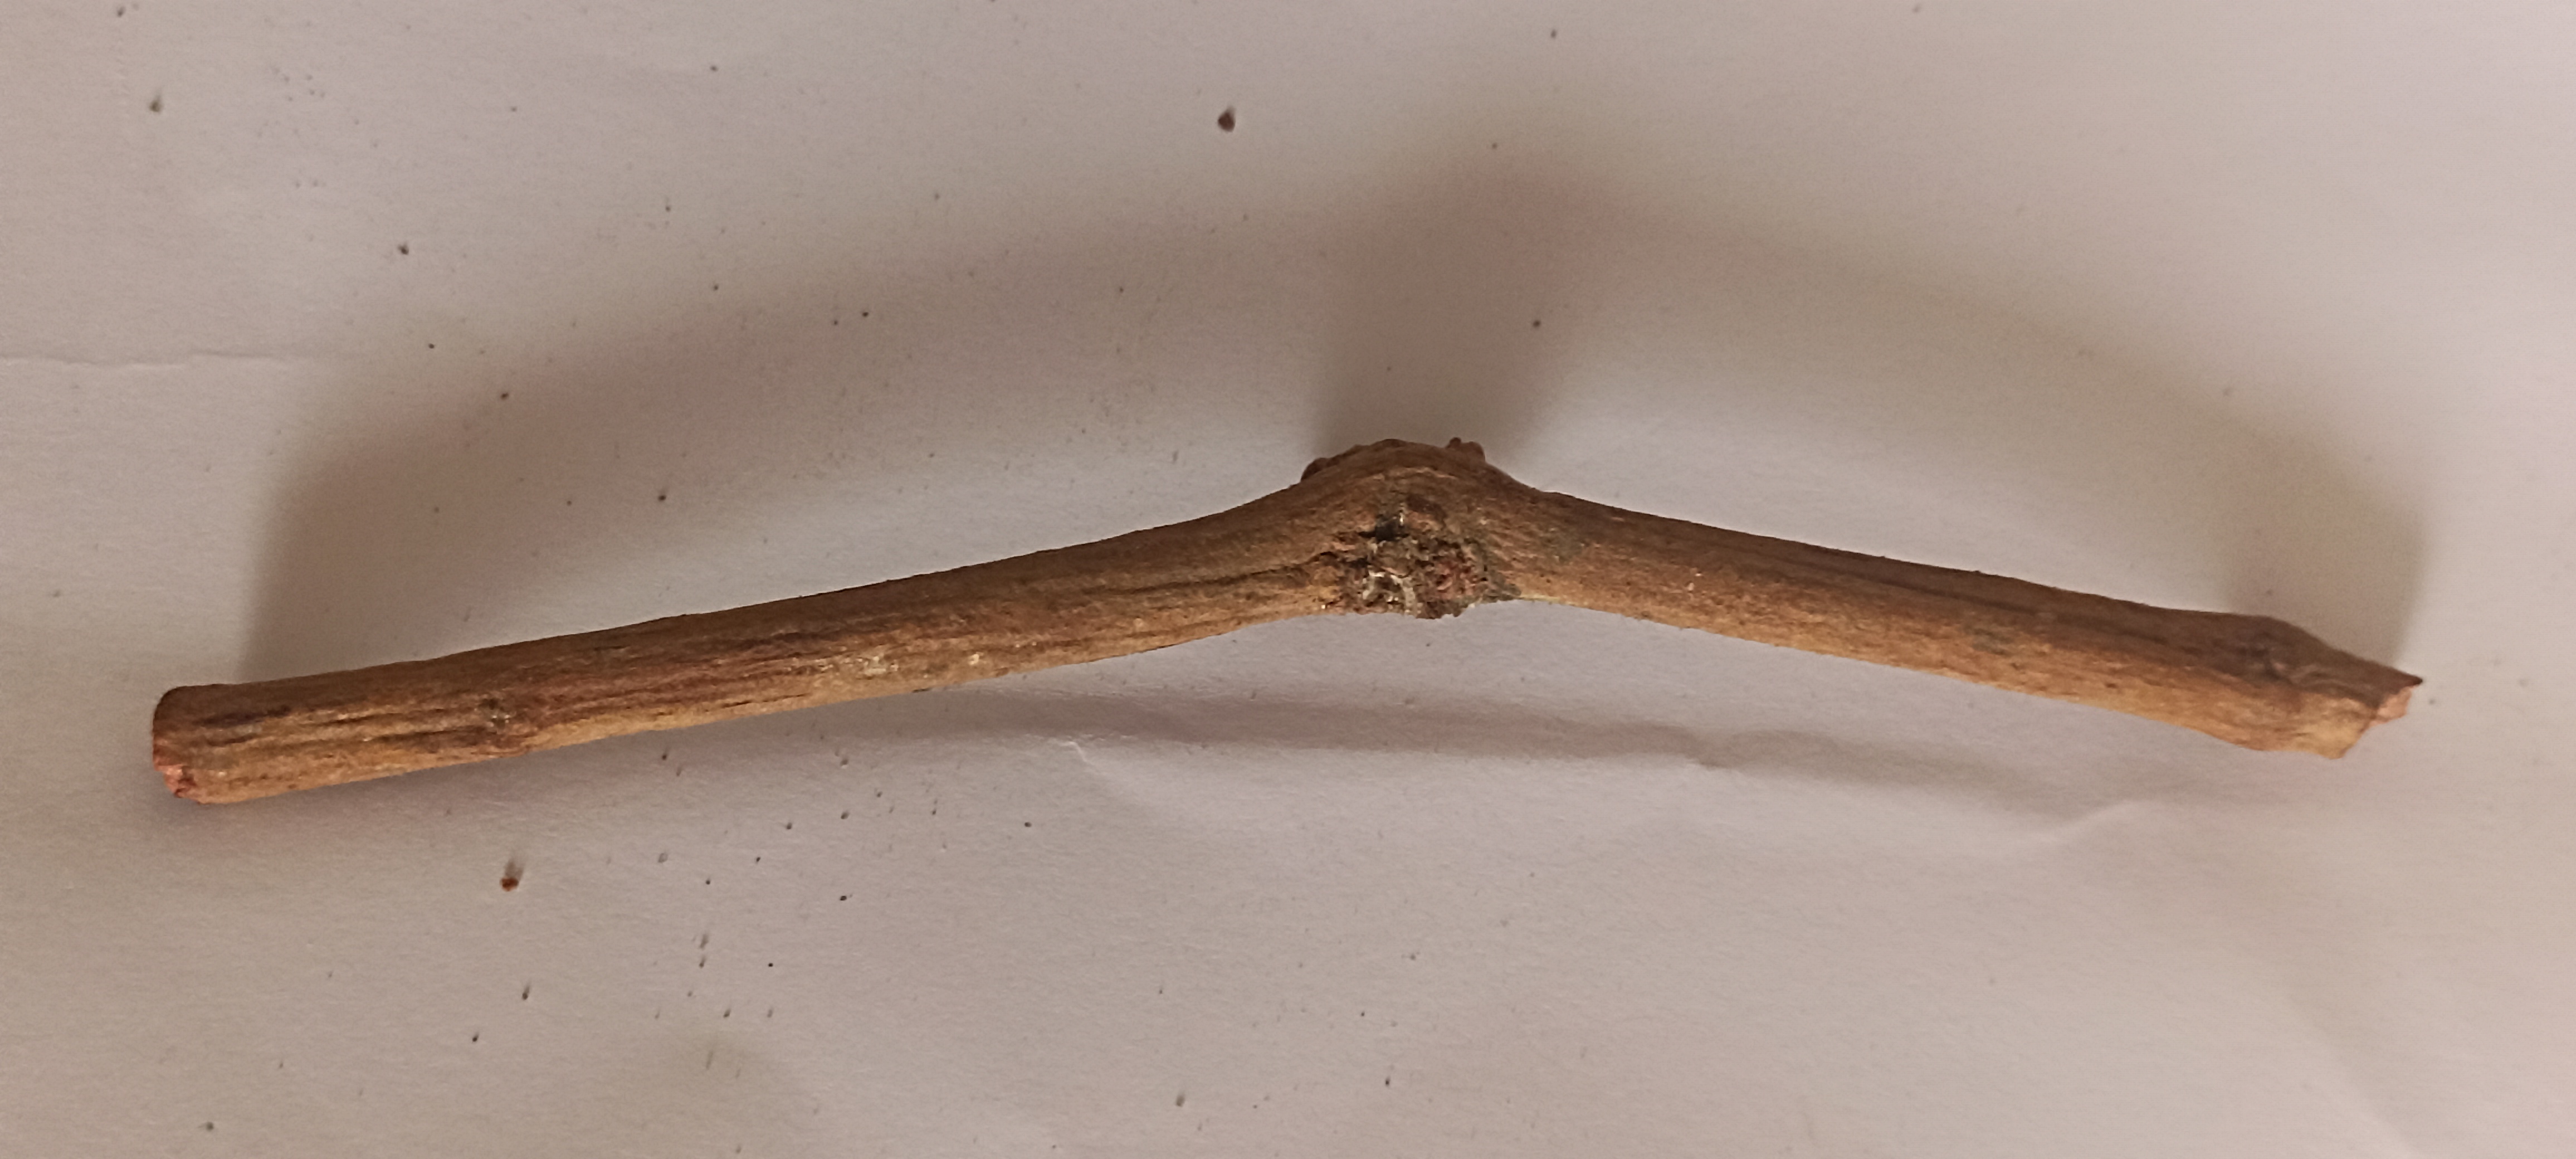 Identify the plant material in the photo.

manjistha
